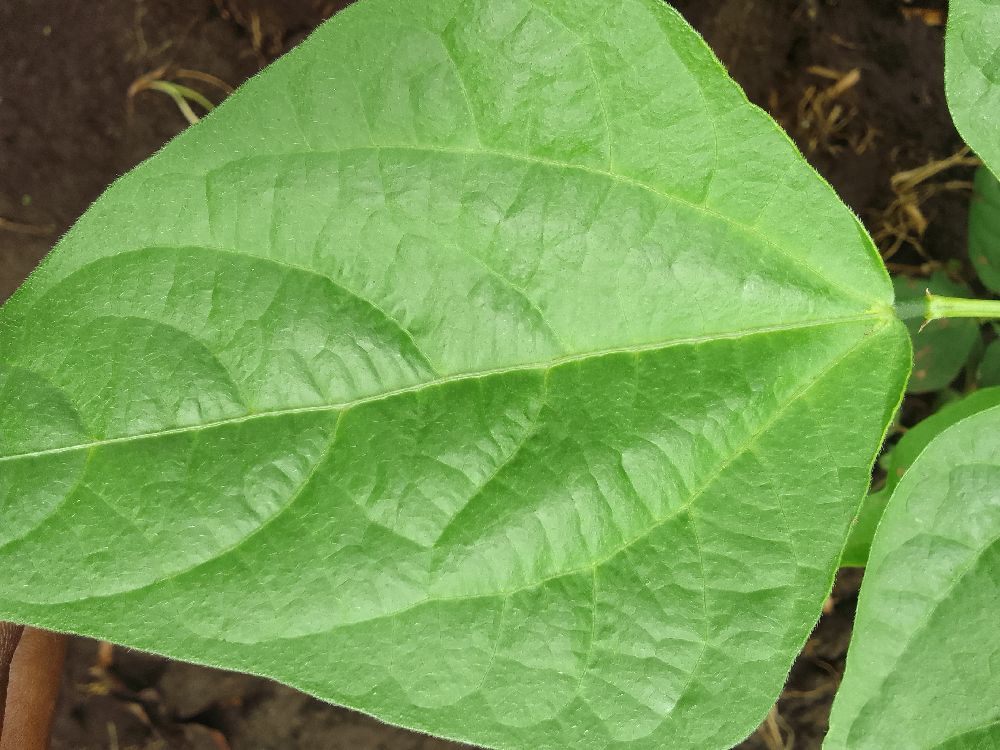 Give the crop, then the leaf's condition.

common bean, healthy
